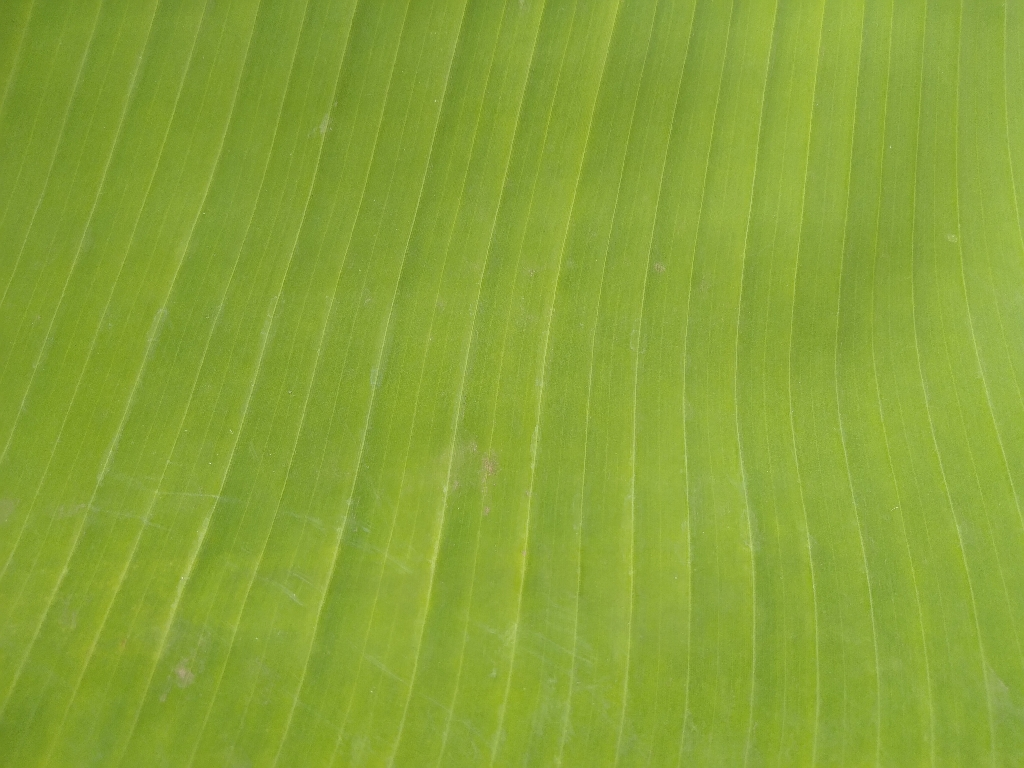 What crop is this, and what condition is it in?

banana, healthy
